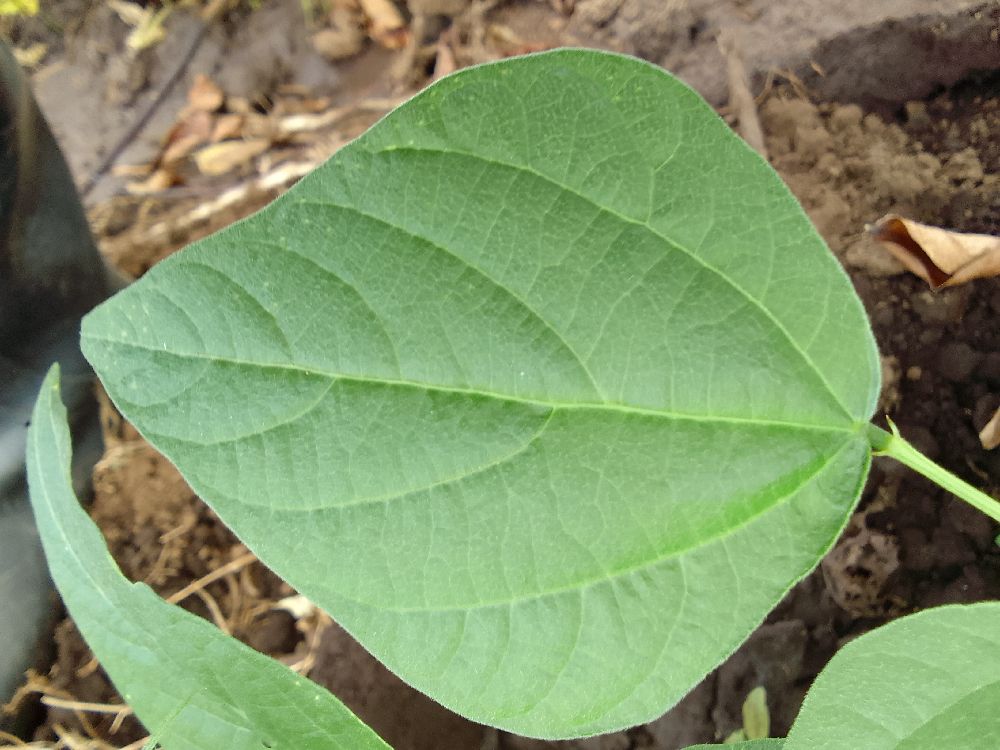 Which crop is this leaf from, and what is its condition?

common bean, healthy
